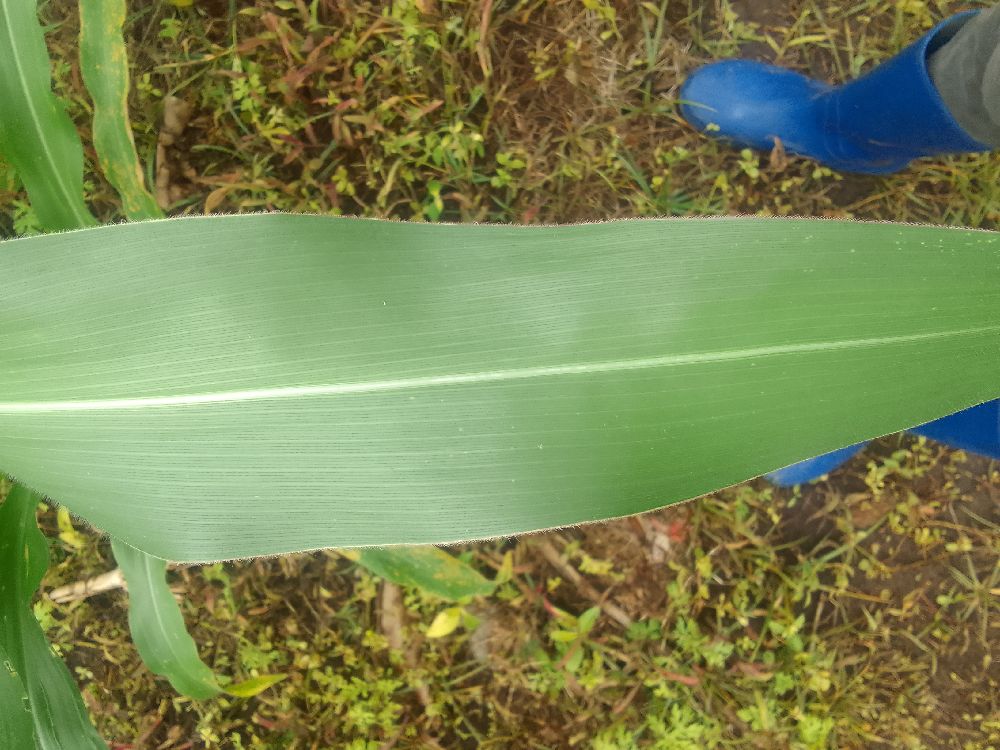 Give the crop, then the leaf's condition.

maize, healthy
